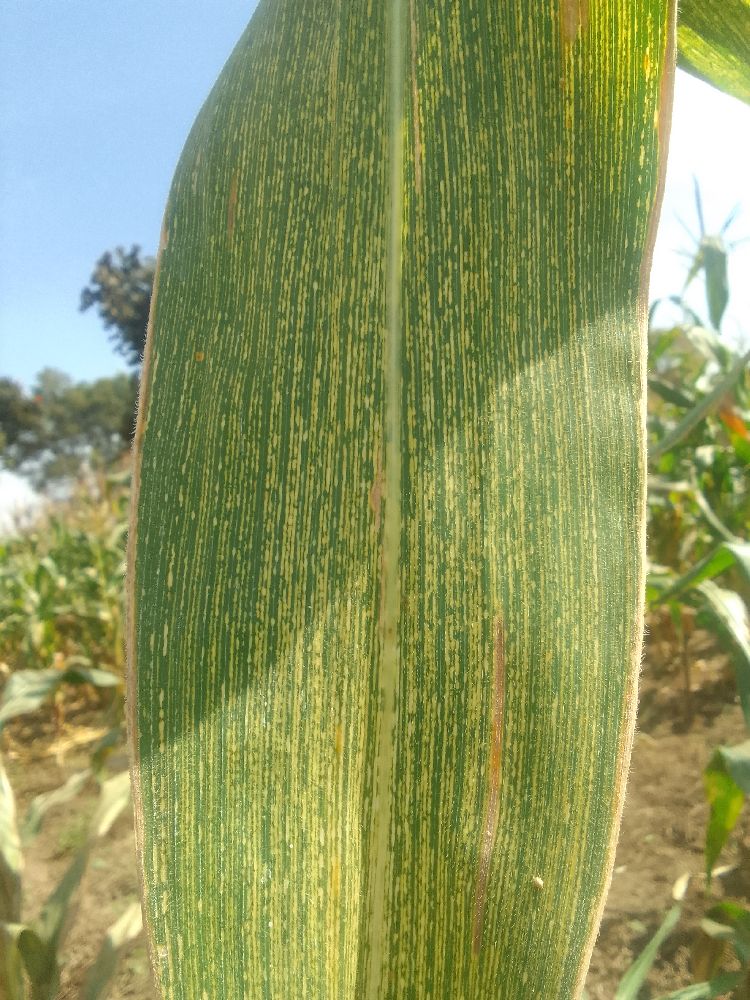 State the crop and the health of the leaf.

maize, maize streak virus
